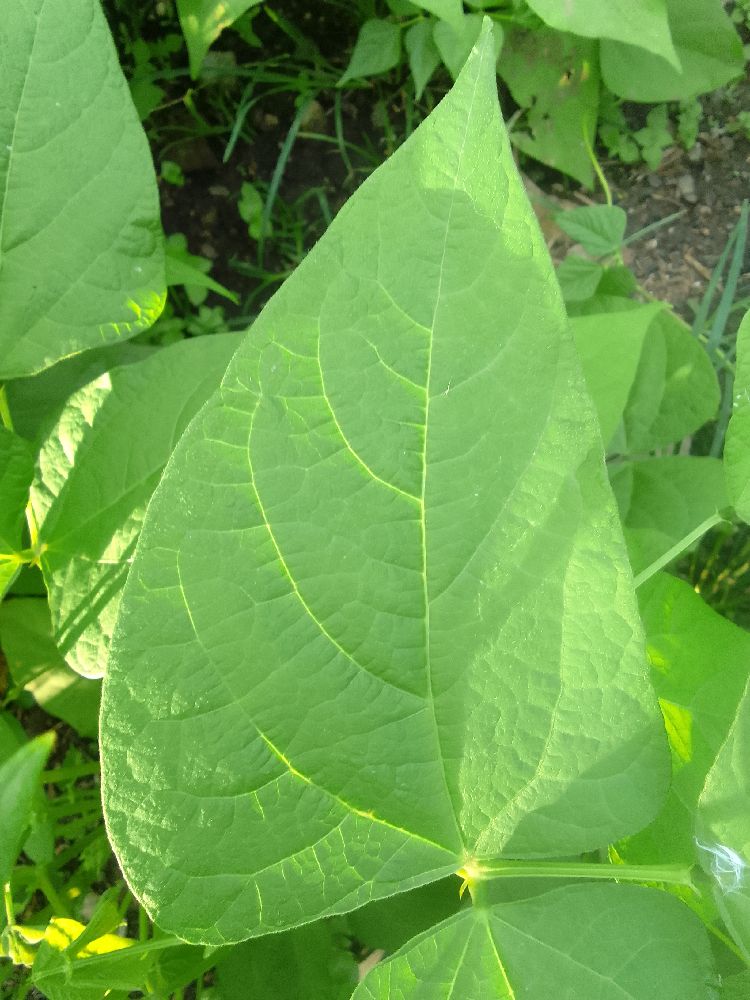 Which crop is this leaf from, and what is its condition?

common bean, healthy
